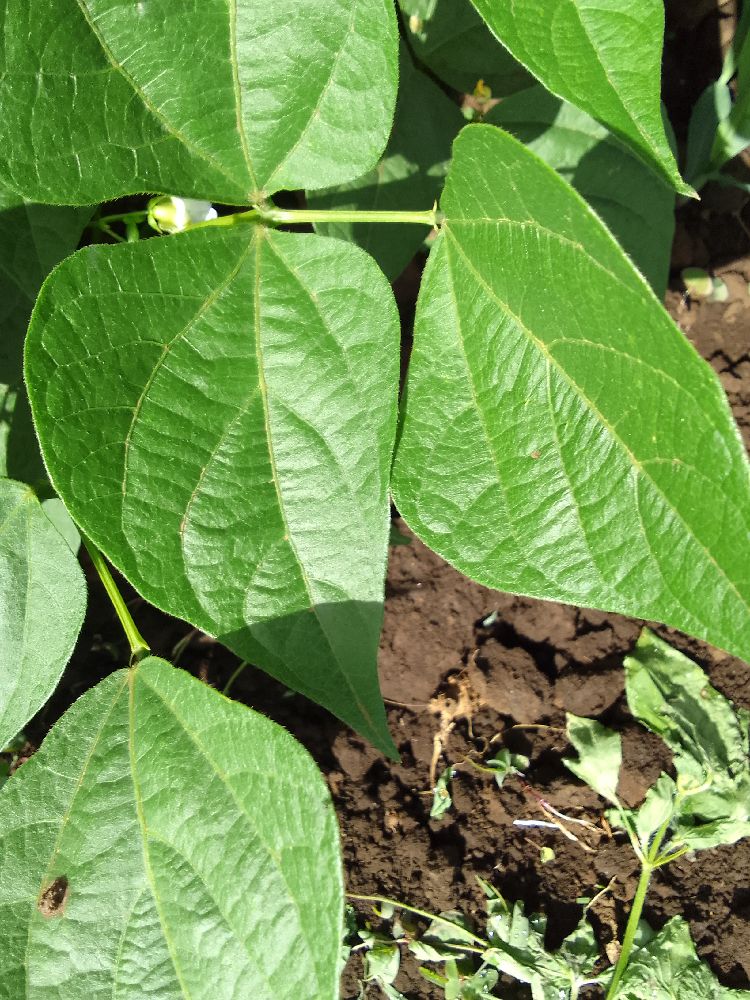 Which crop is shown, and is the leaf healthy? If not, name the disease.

common bean, healthy
